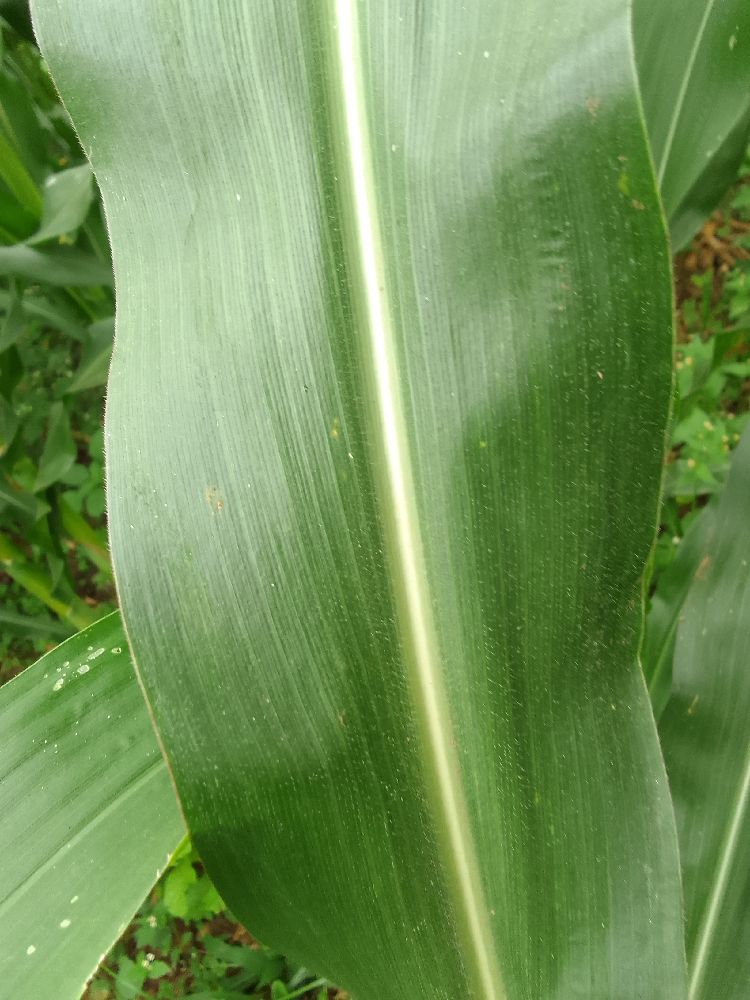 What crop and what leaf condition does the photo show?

maize, healthy
